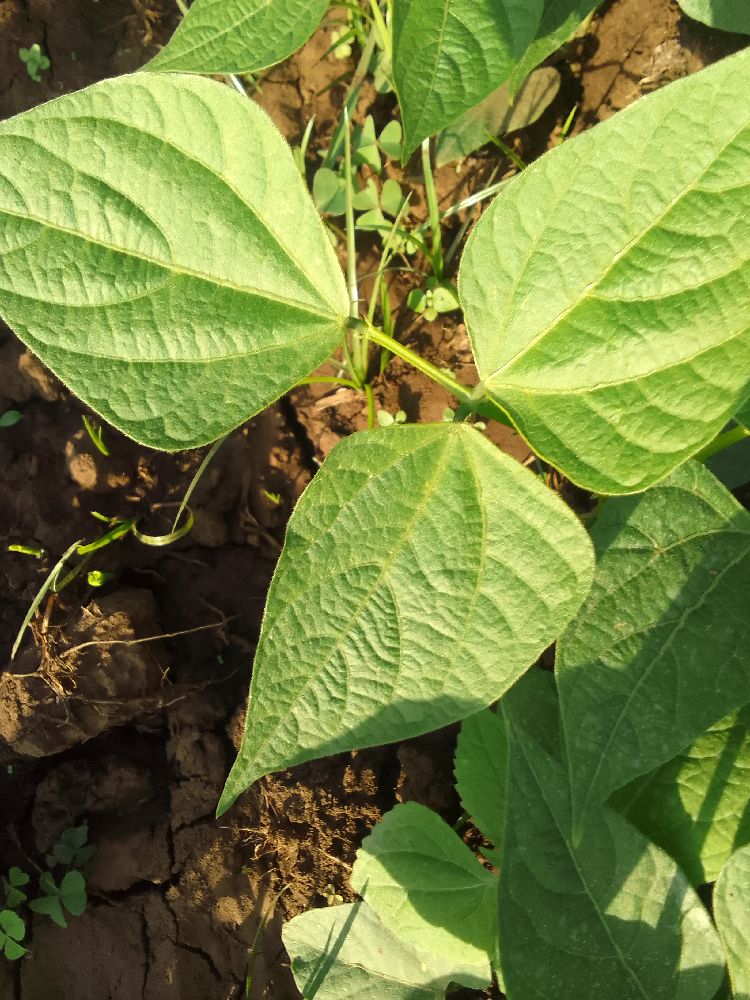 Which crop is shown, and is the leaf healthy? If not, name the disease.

common bean, healthy
